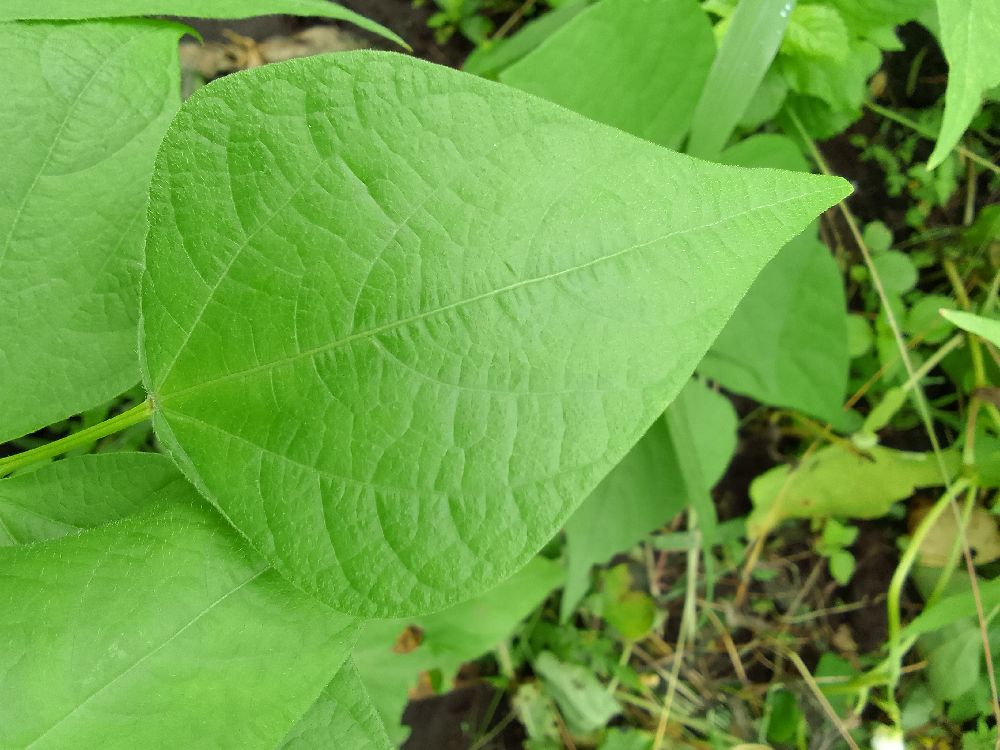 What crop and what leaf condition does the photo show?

common bean, healthy
